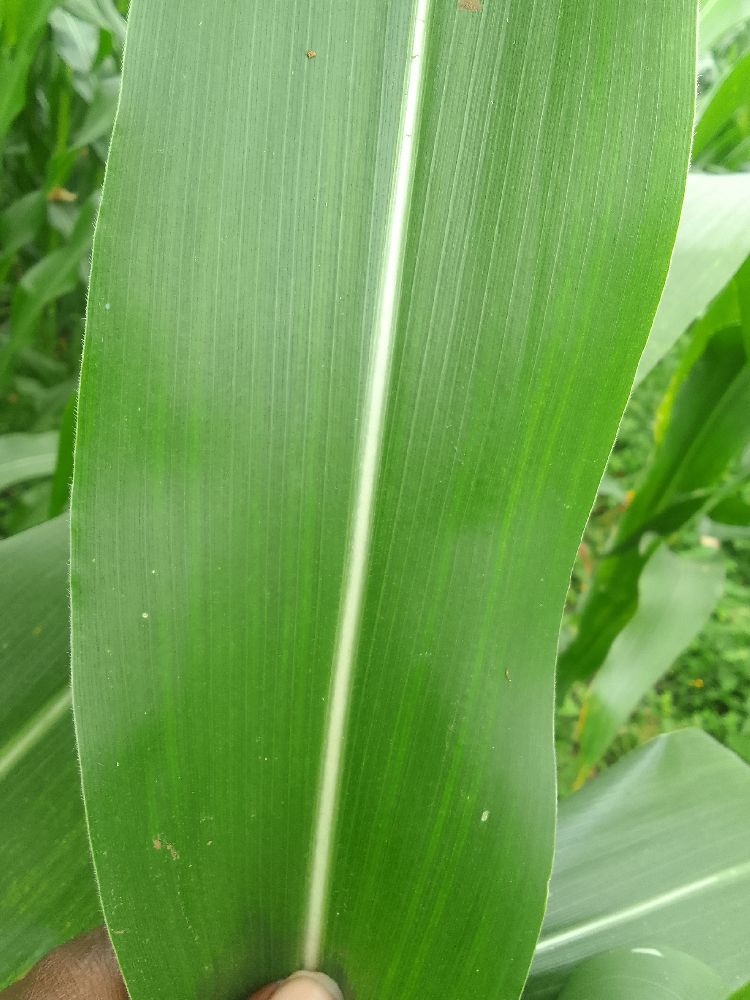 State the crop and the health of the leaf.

maize, healthy
